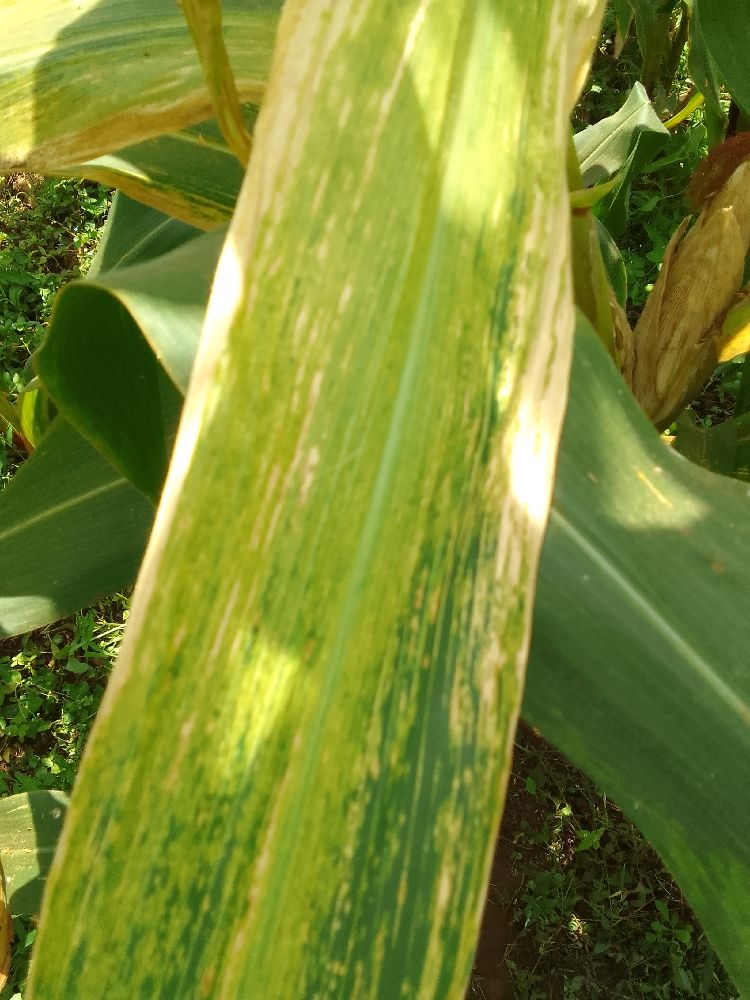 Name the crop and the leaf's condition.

maize, maize lethal necrosis
